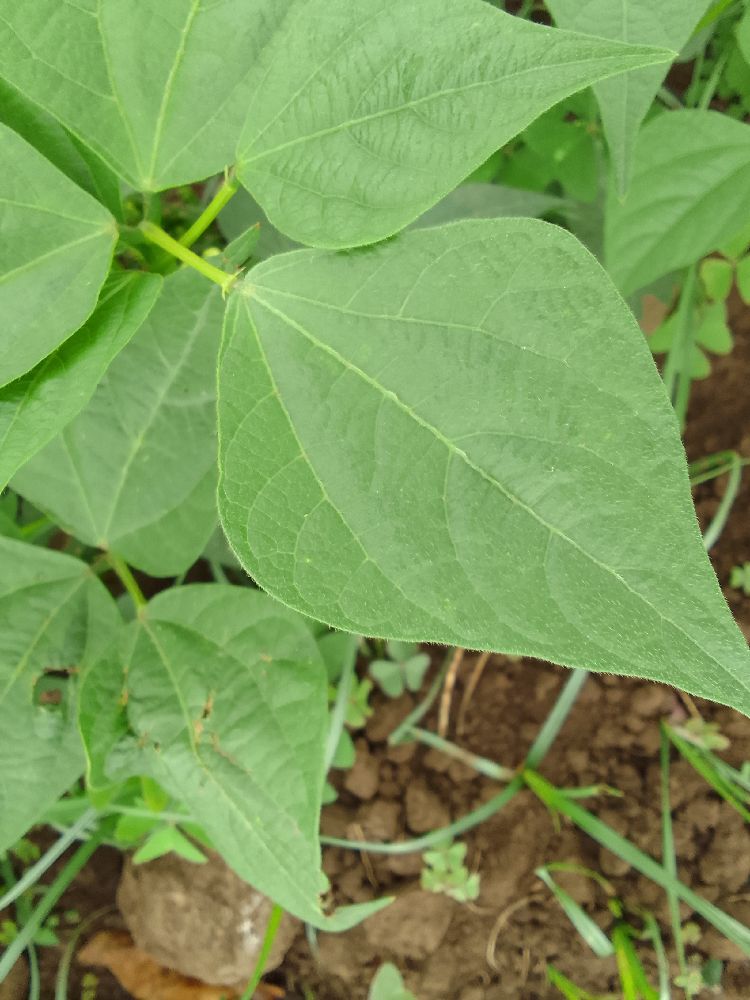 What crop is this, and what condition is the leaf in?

common bean, healthy
